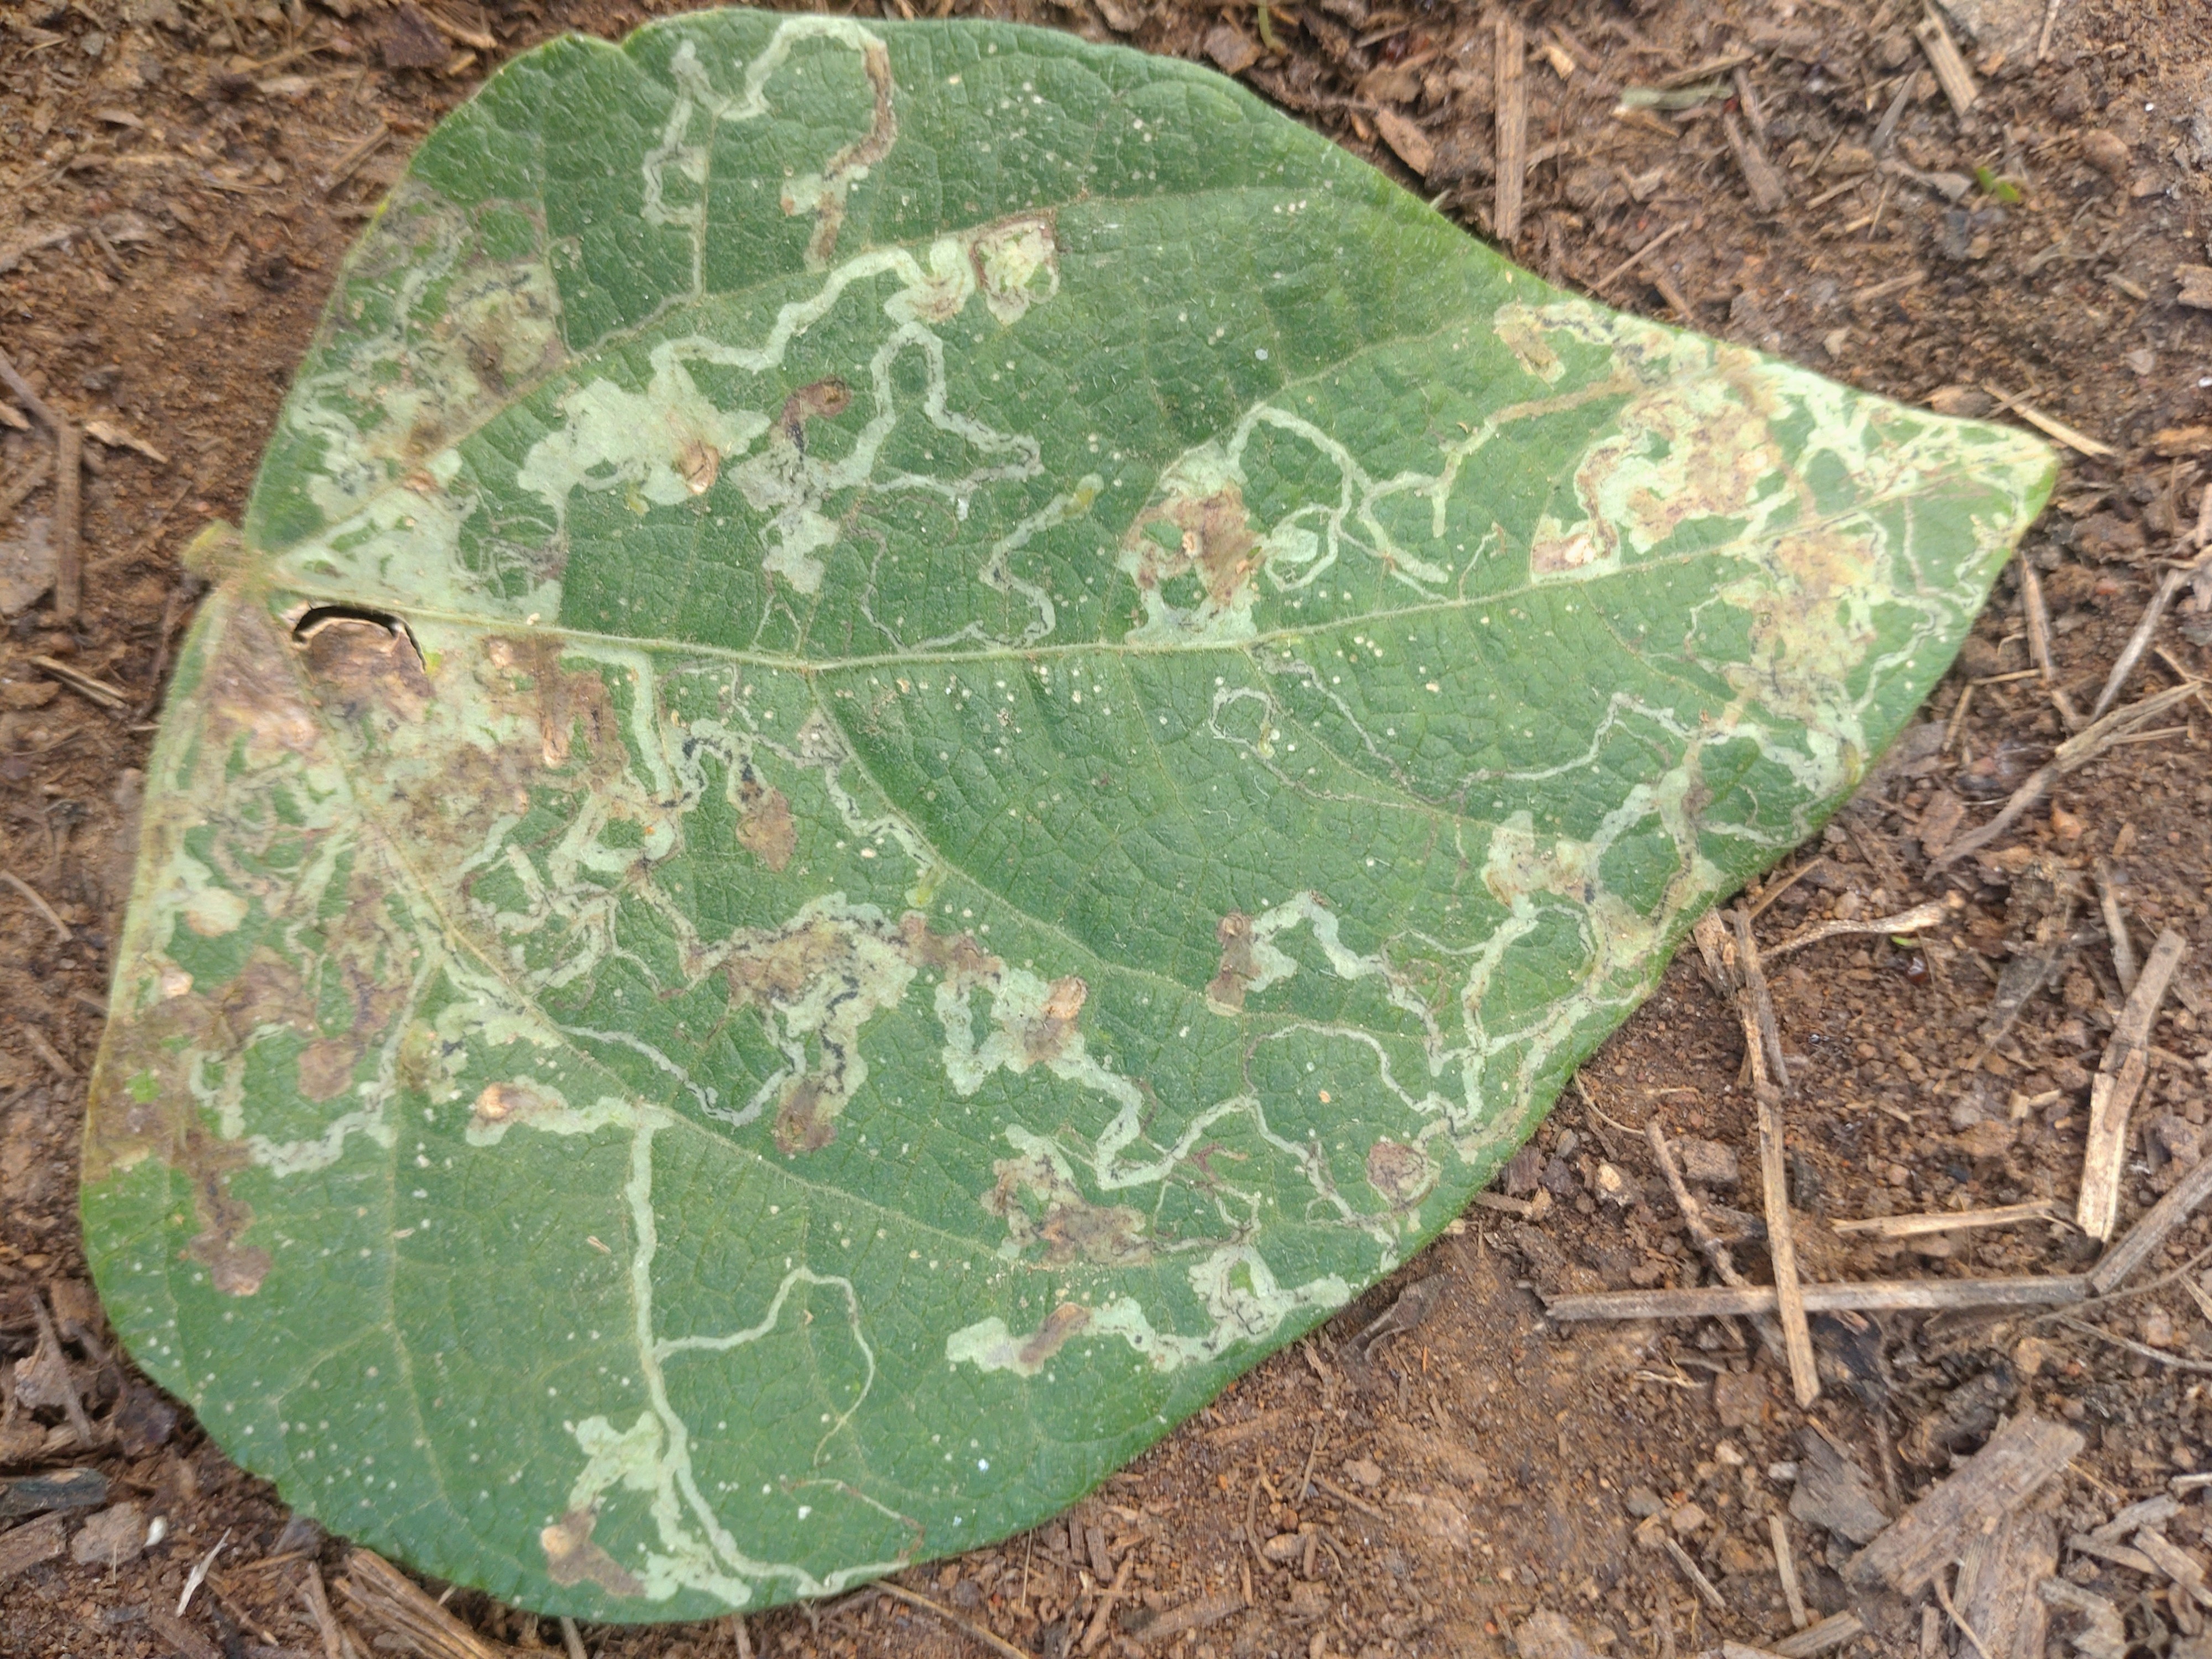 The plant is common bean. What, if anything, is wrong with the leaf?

anthracnose
